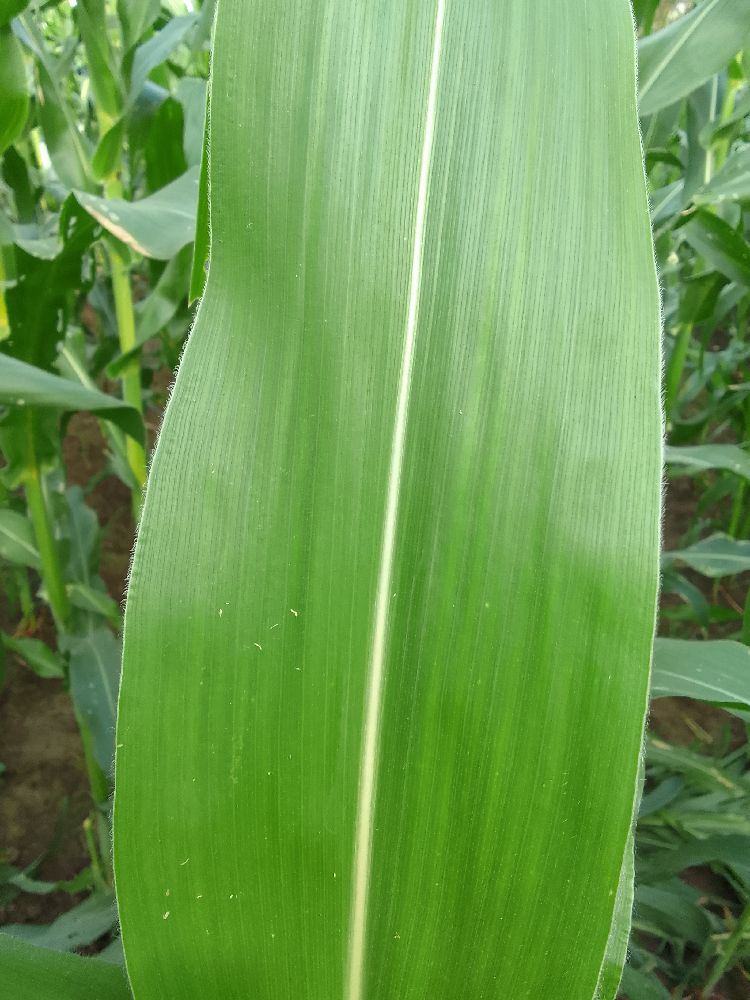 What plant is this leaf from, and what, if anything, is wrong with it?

maize, healthy
